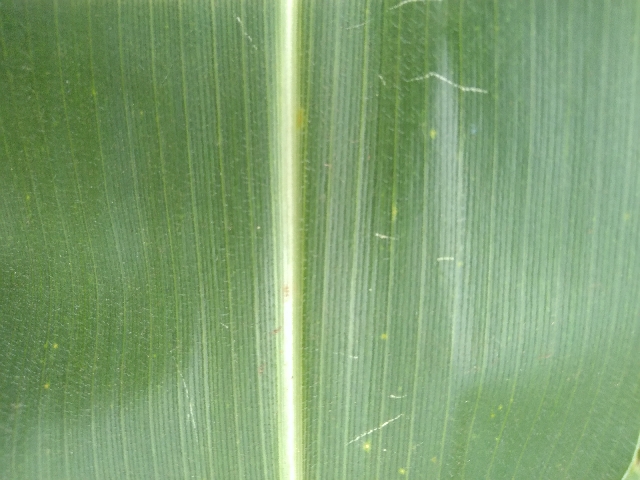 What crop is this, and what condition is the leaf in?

maize, healthy
